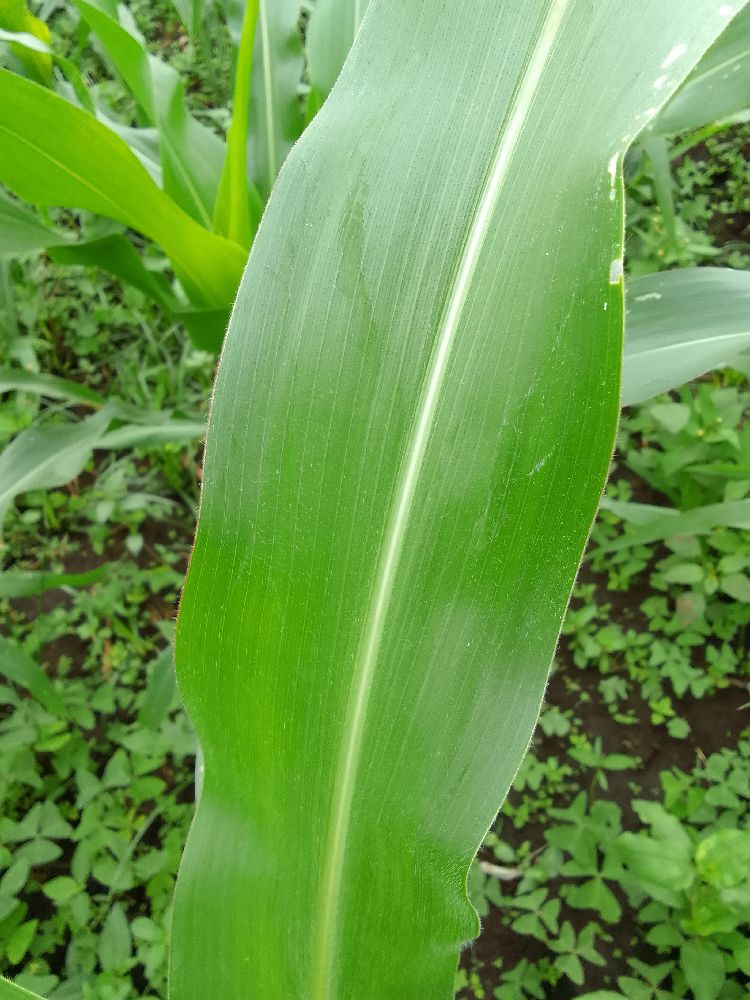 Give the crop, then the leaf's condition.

maize, healthy
